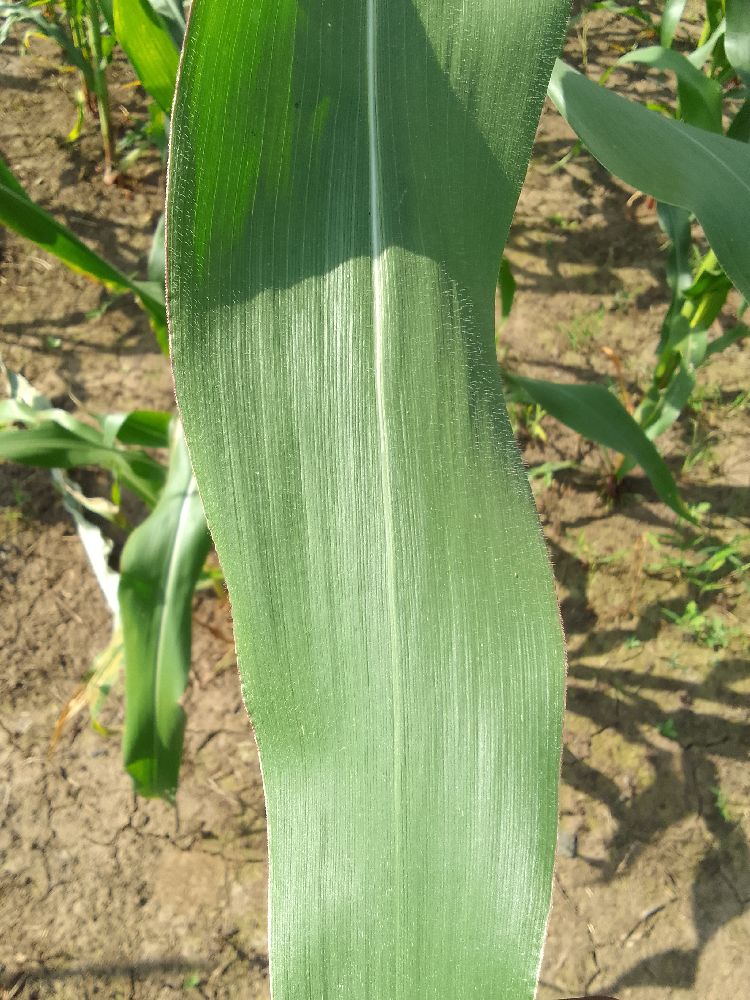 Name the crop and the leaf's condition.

maize, healthy
